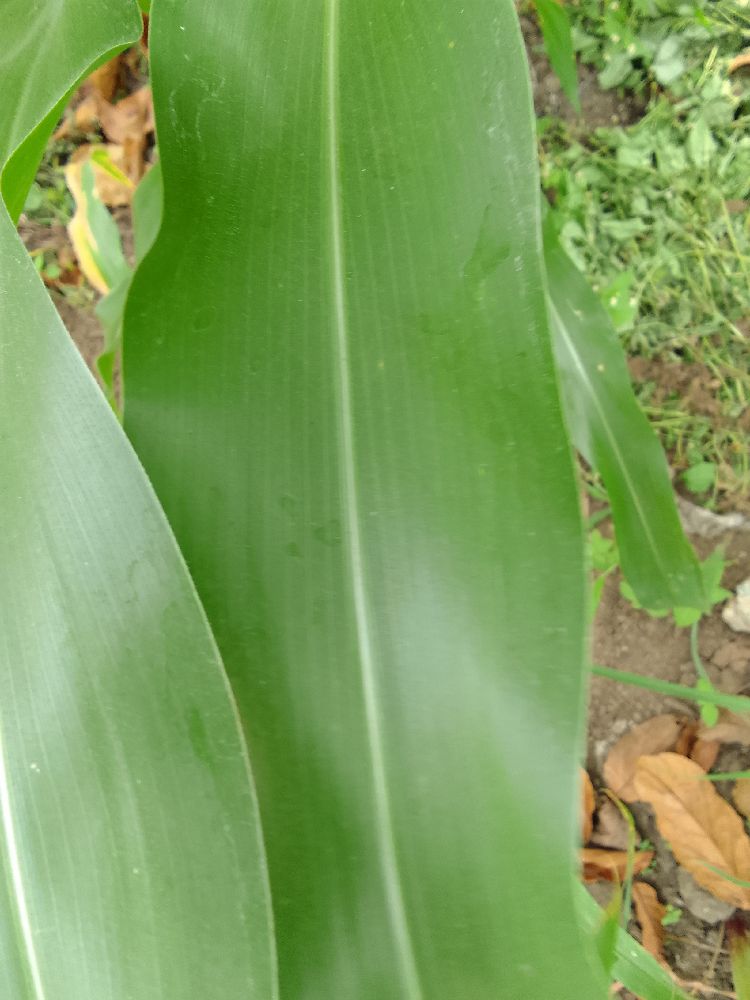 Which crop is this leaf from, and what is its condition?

maize, healthy
